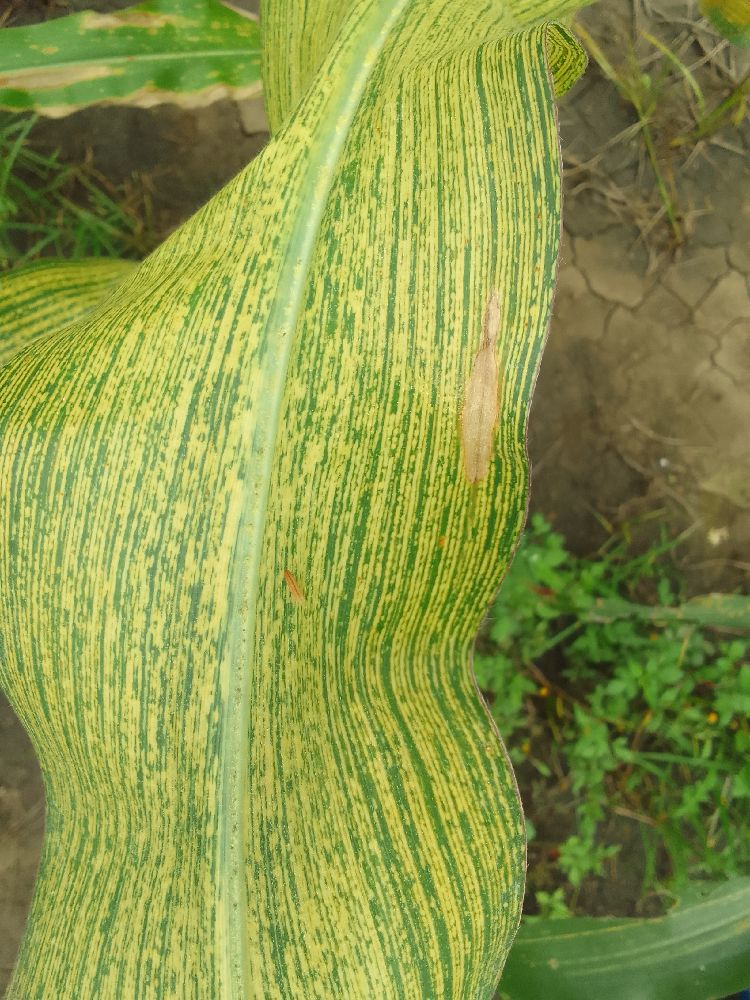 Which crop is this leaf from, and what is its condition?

maize, maize streak virus
